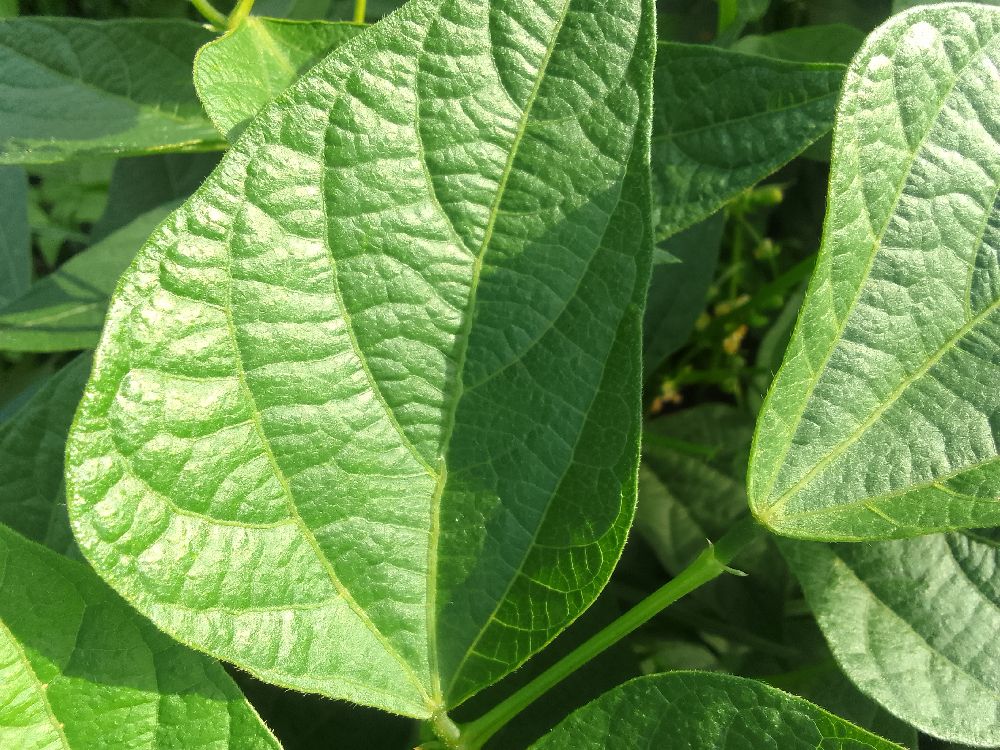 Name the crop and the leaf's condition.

common bean, healthy
